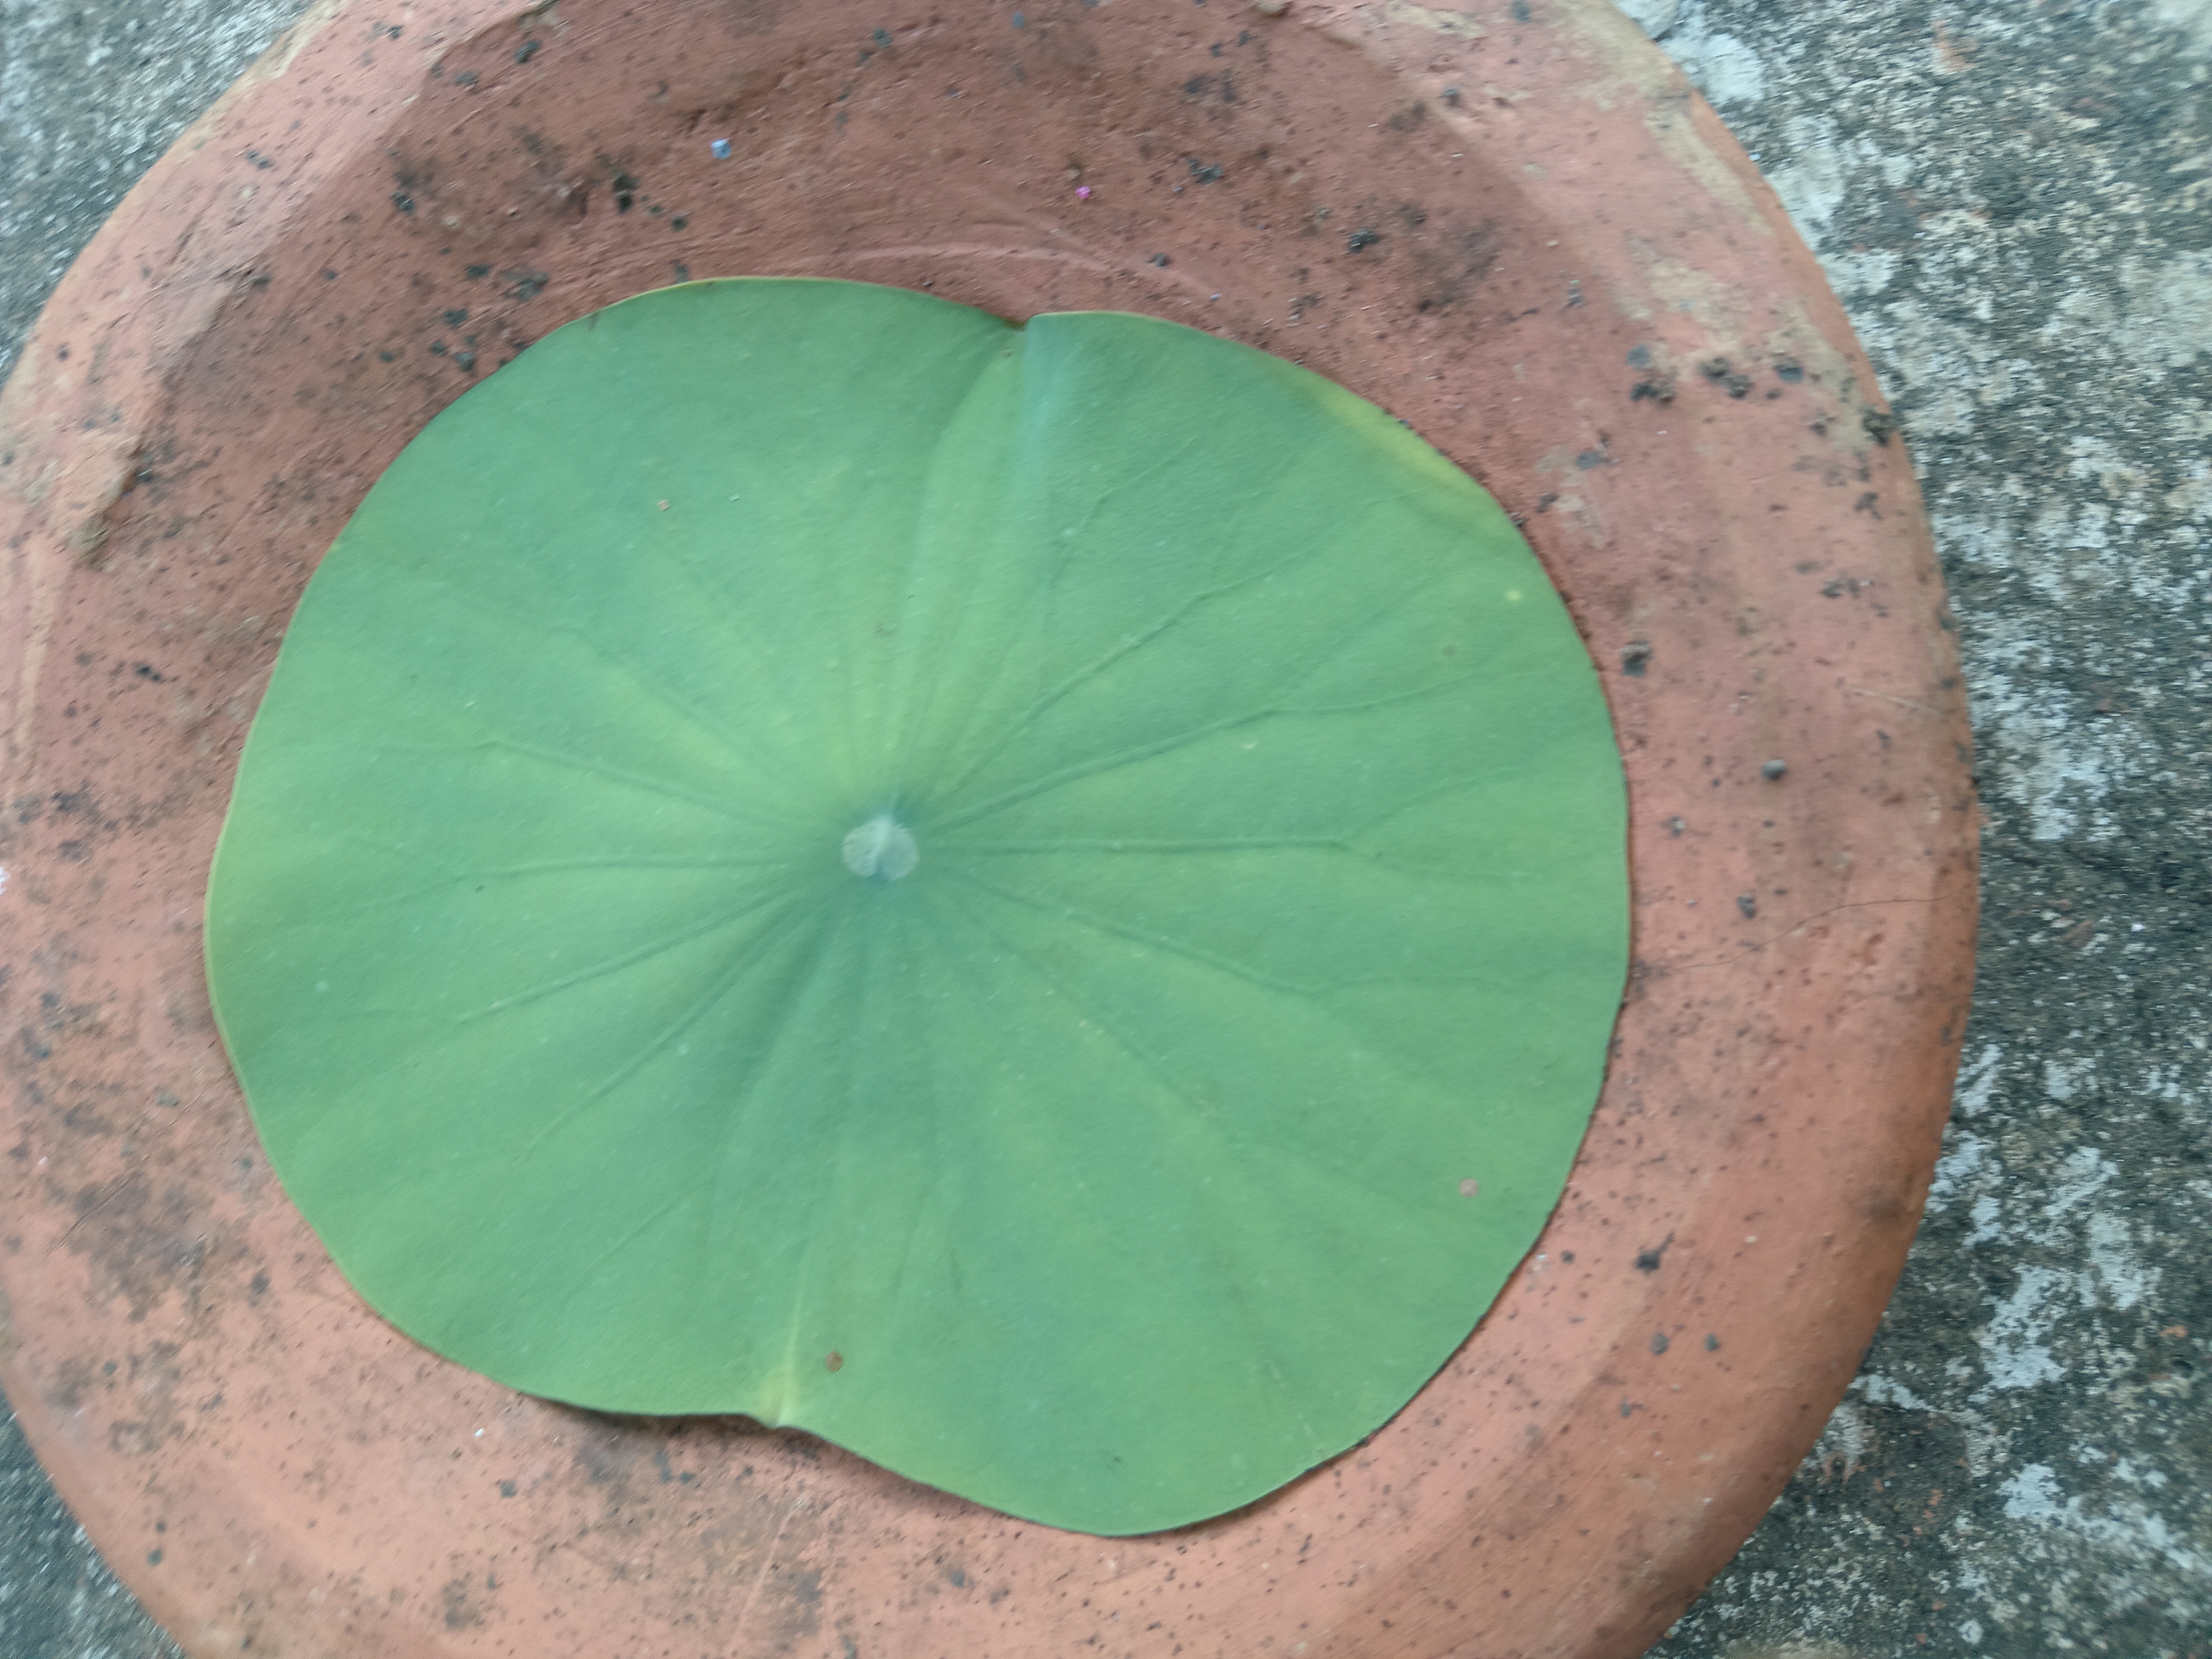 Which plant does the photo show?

lotus
